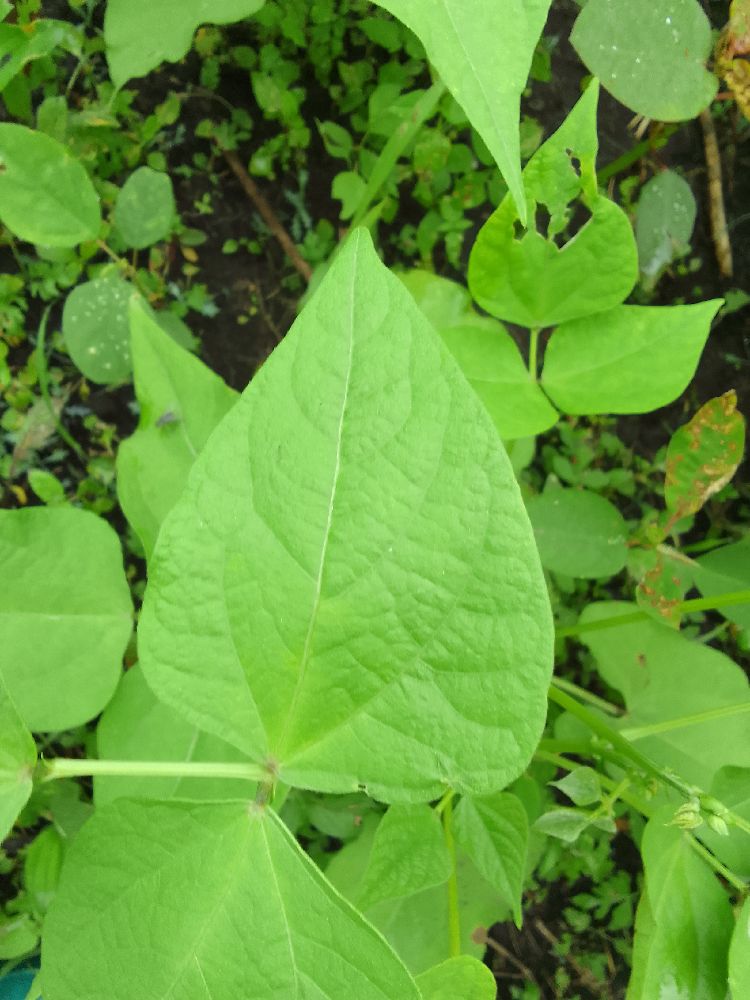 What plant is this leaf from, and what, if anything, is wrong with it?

common bean, healthy
